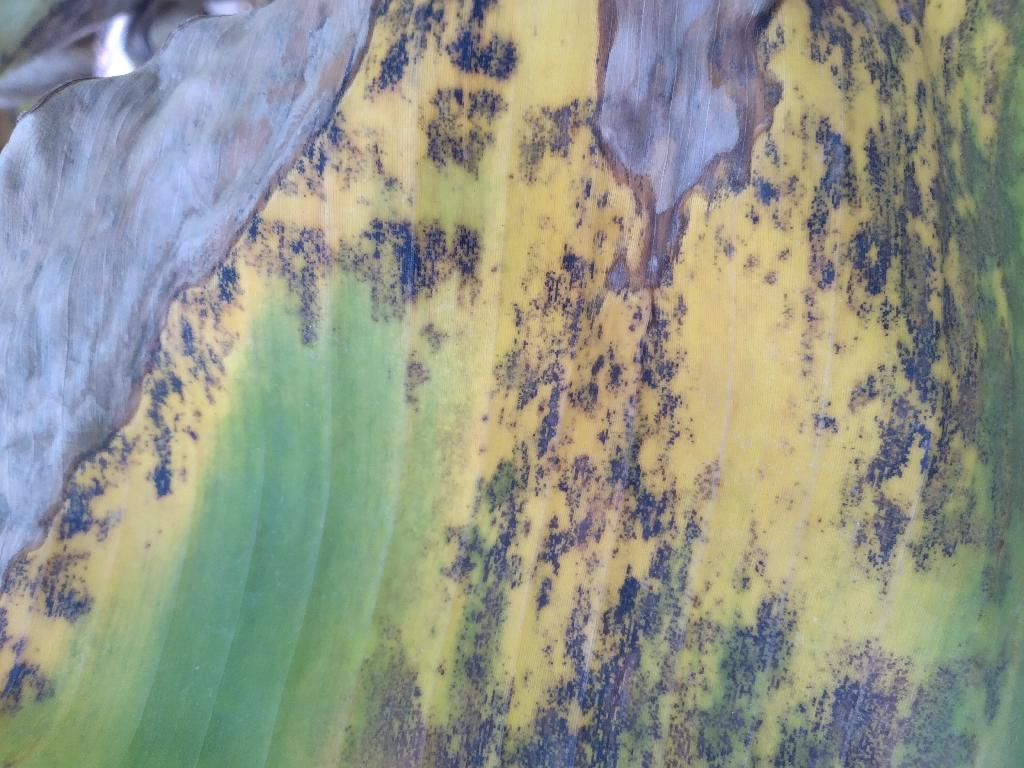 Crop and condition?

banana, black sigatoka
